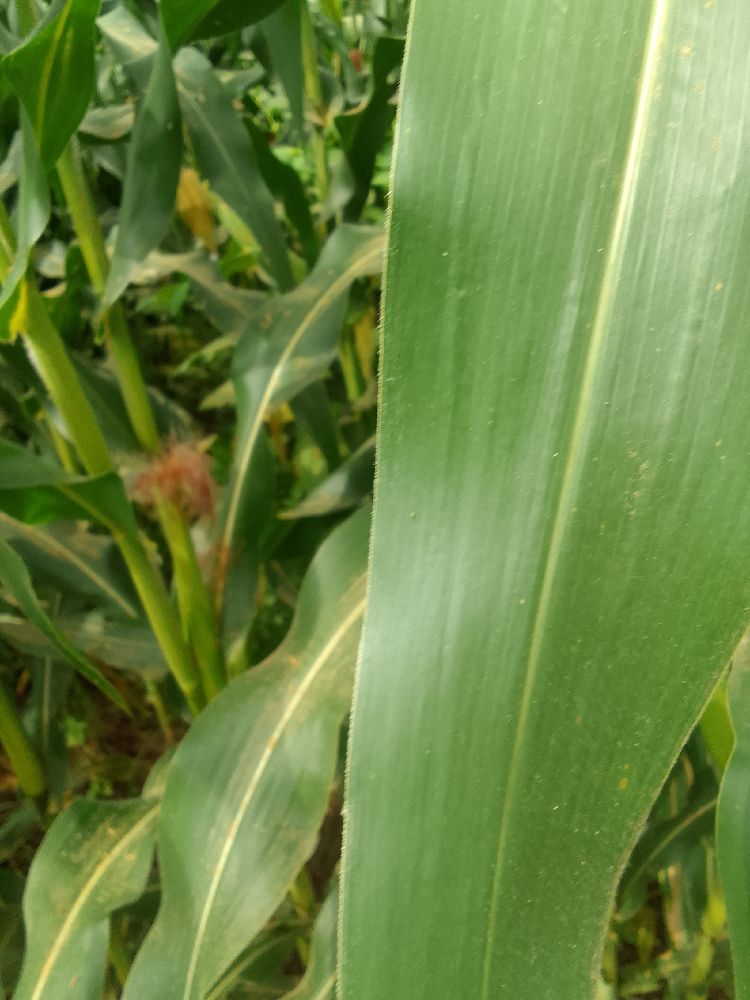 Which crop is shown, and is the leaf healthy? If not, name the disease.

maize, healthy
